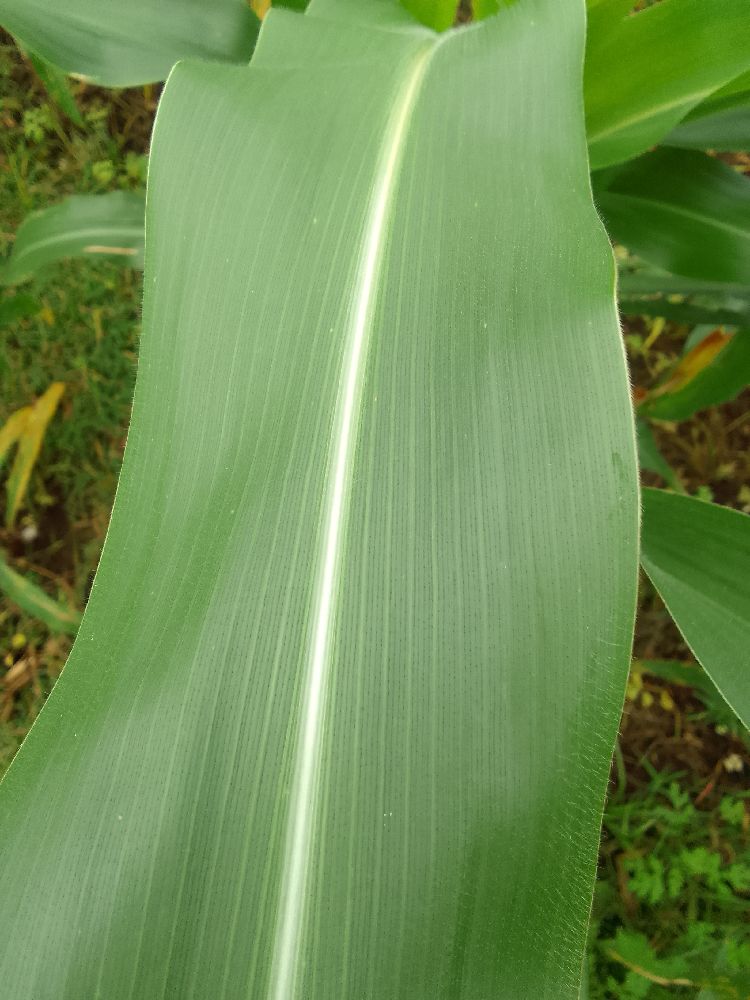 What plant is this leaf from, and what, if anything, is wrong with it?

maize, healthy
